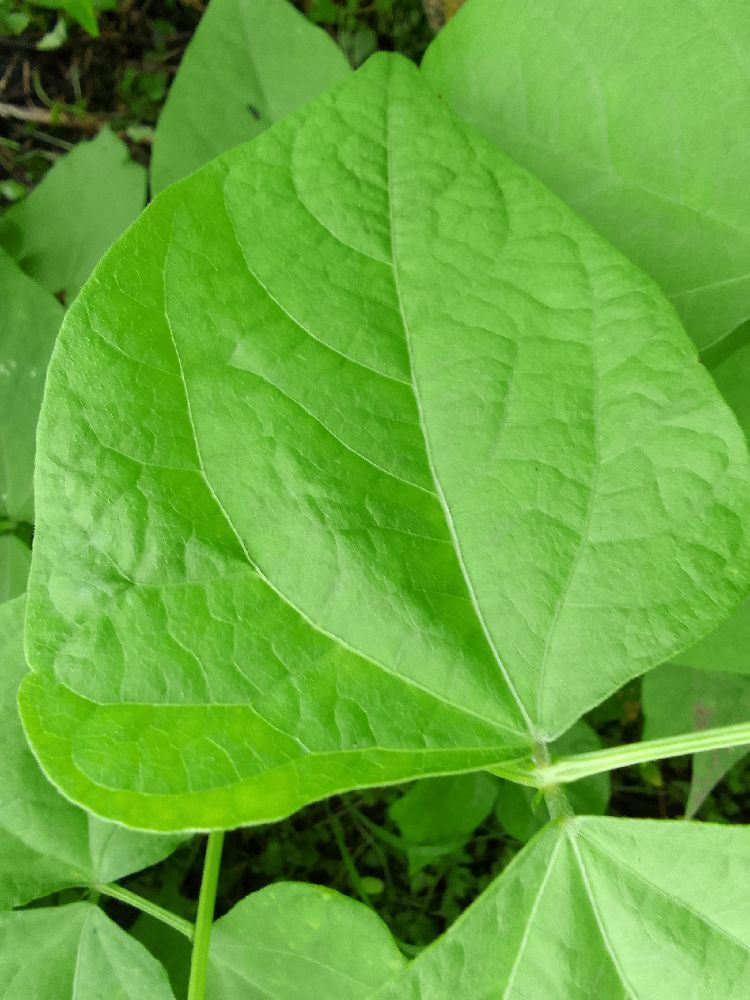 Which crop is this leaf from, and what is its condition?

common bean, healthy
